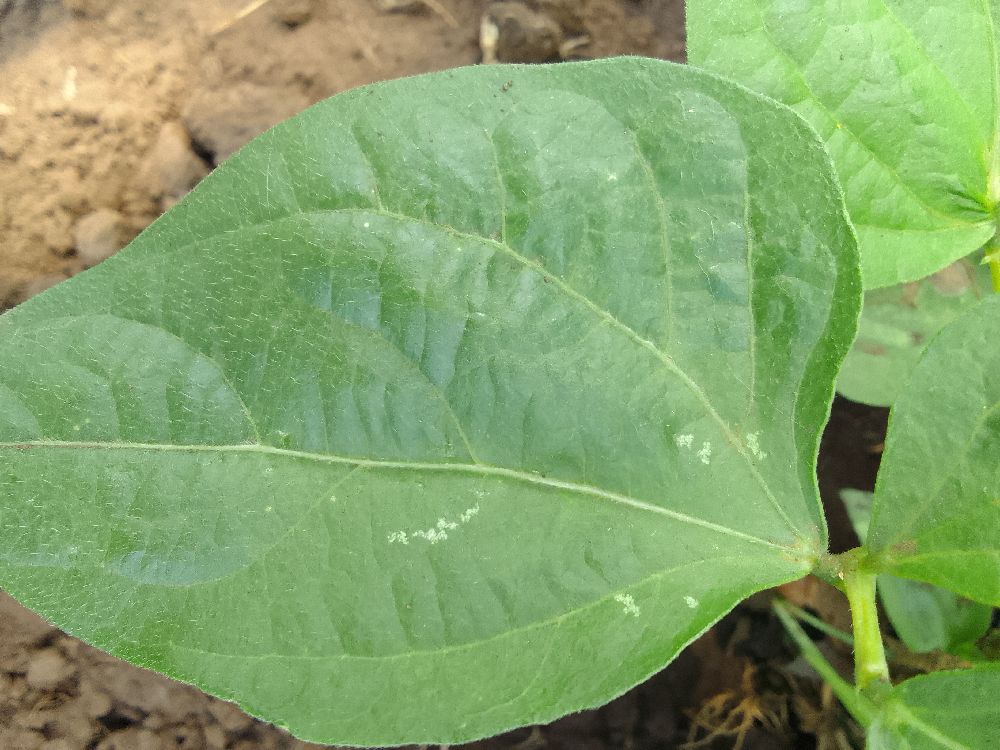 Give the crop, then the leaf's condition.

common bean, healthy
